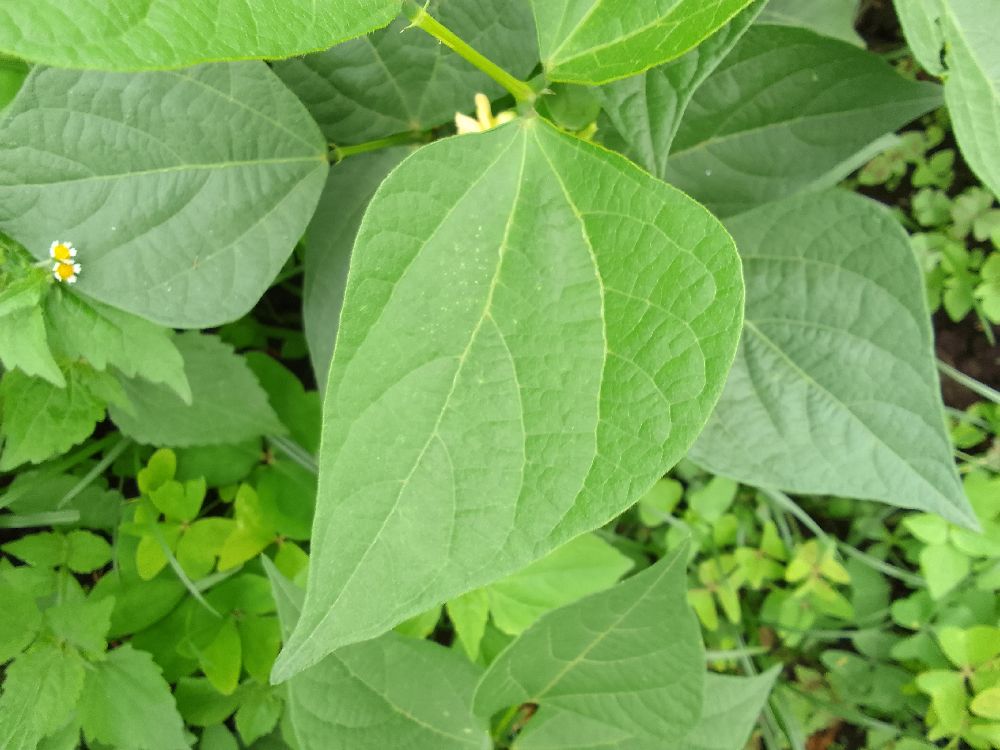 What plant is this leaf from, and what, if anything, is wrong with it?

common bean, healthy
